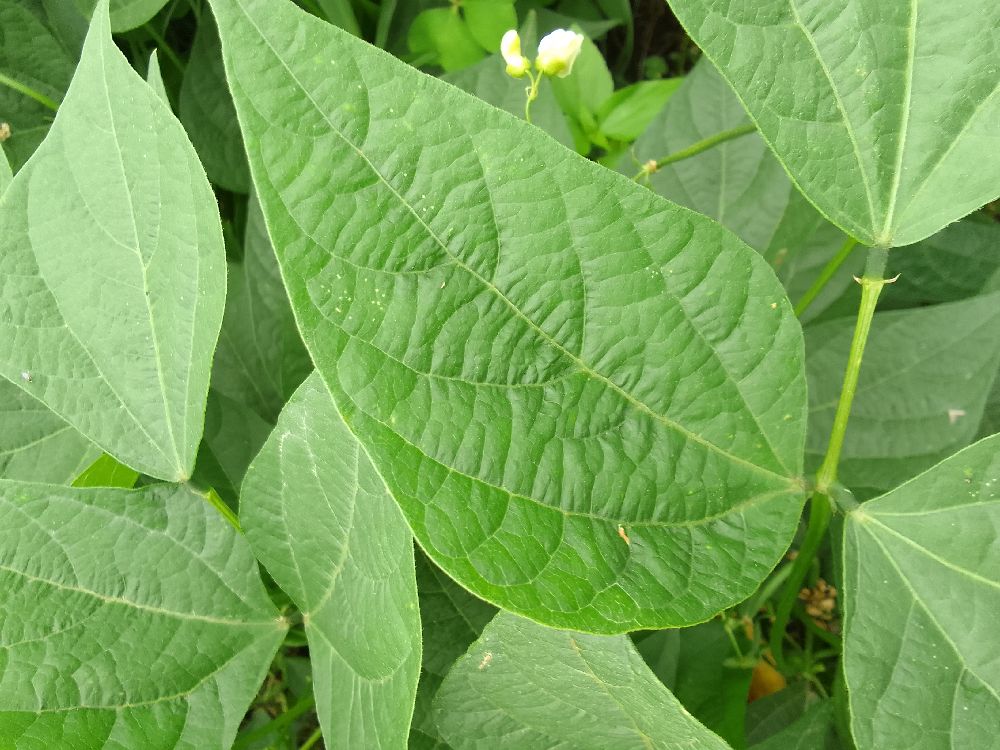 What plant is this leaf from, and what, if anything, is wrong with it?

common bean, healthy
